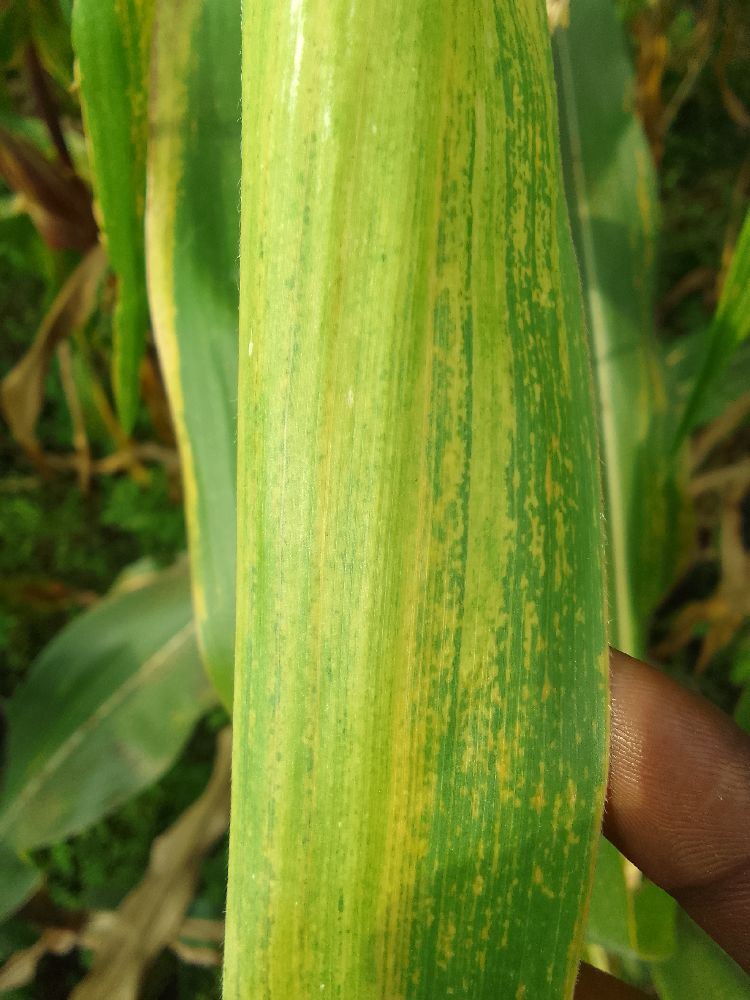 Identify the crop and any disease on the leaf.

maize, maize lethal necrosis
